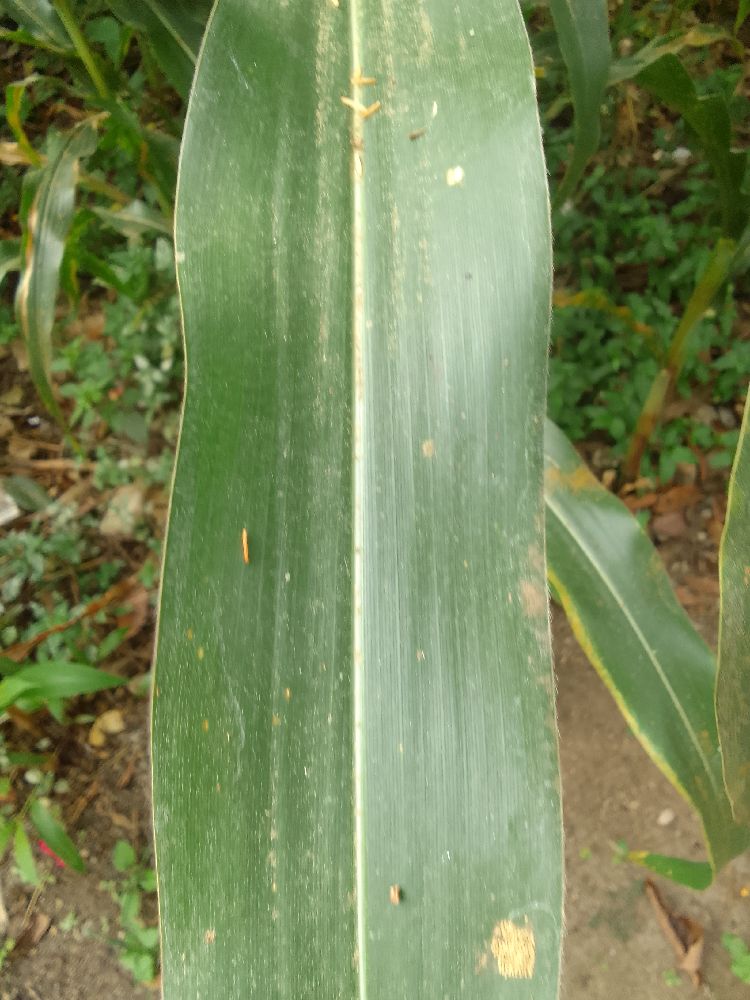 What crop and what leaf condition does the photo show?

maize, healthy
